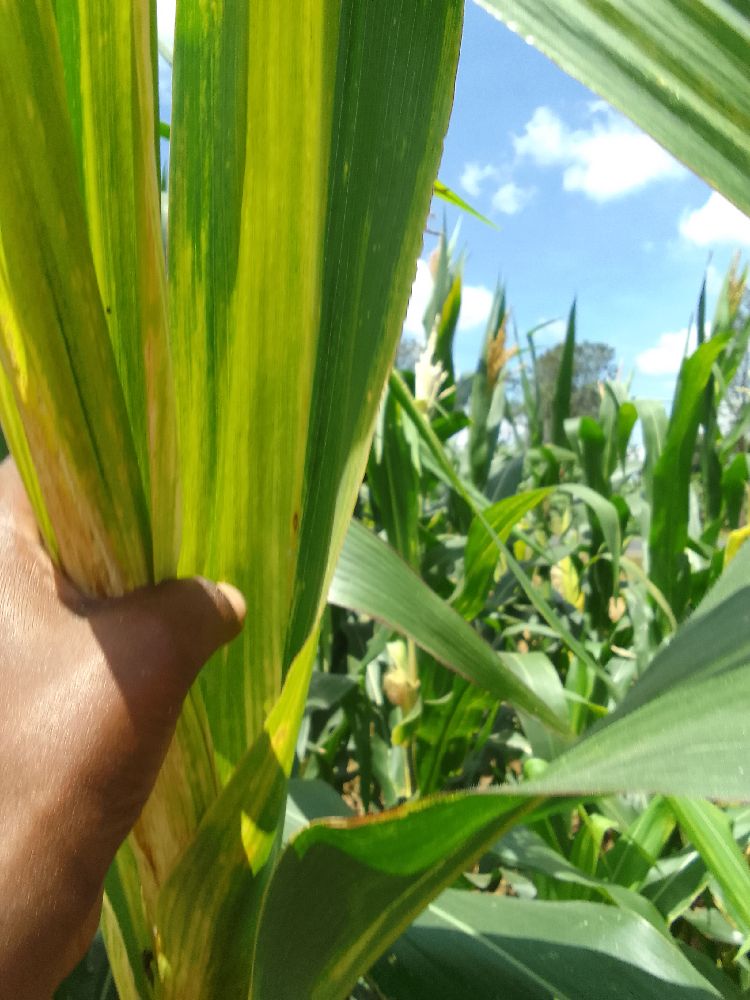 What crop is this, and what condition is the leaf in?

maize, maize lethal necrosis
